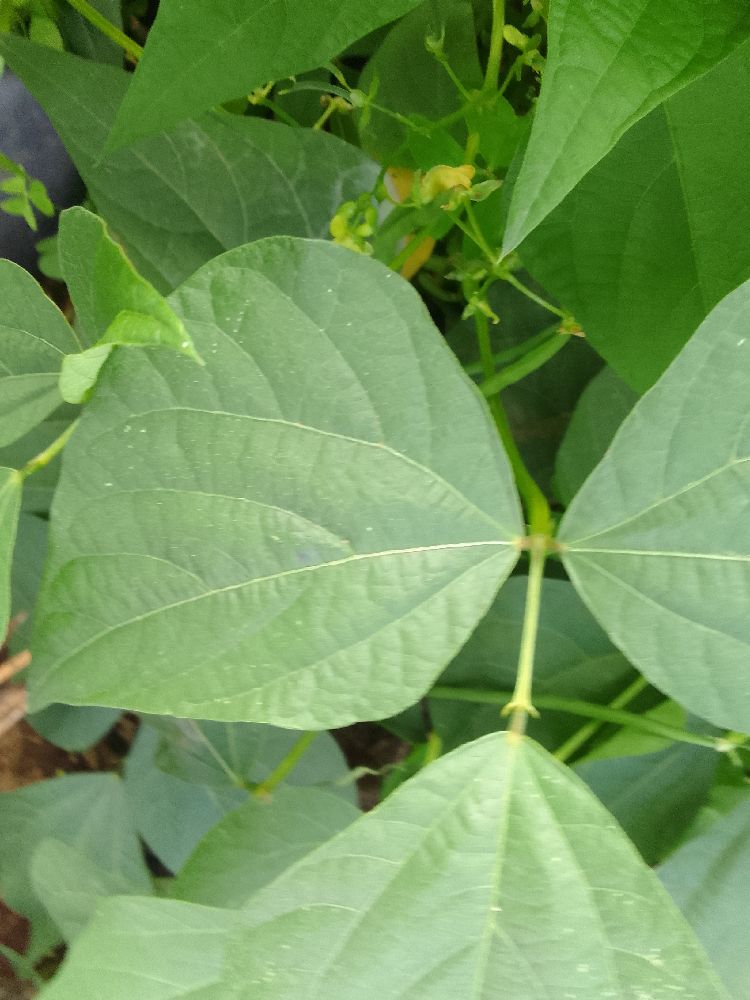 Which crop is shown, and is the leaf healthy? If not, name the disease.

common bean, healthy
